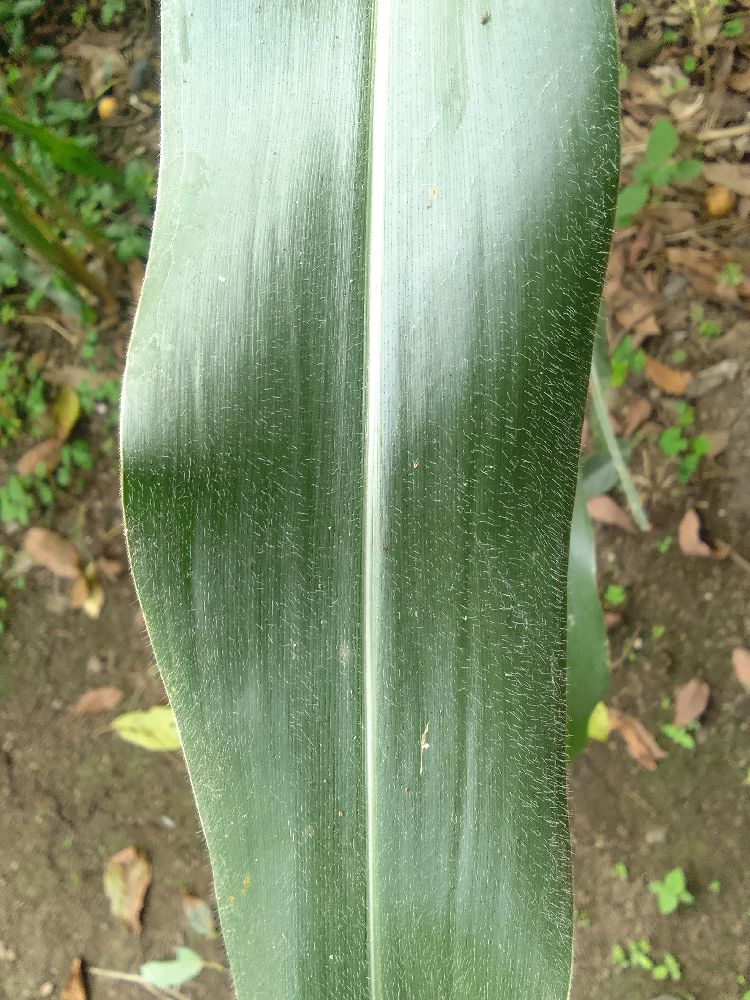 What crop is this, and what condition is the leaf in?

maize, healthy
